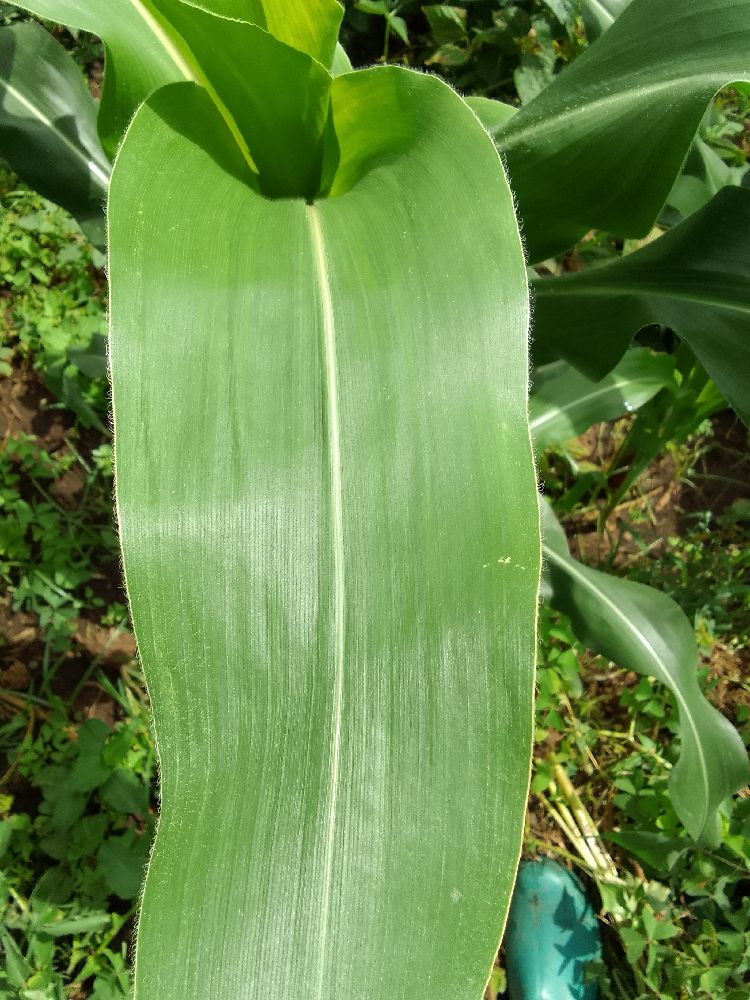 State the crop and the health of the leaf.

maize, healthy
